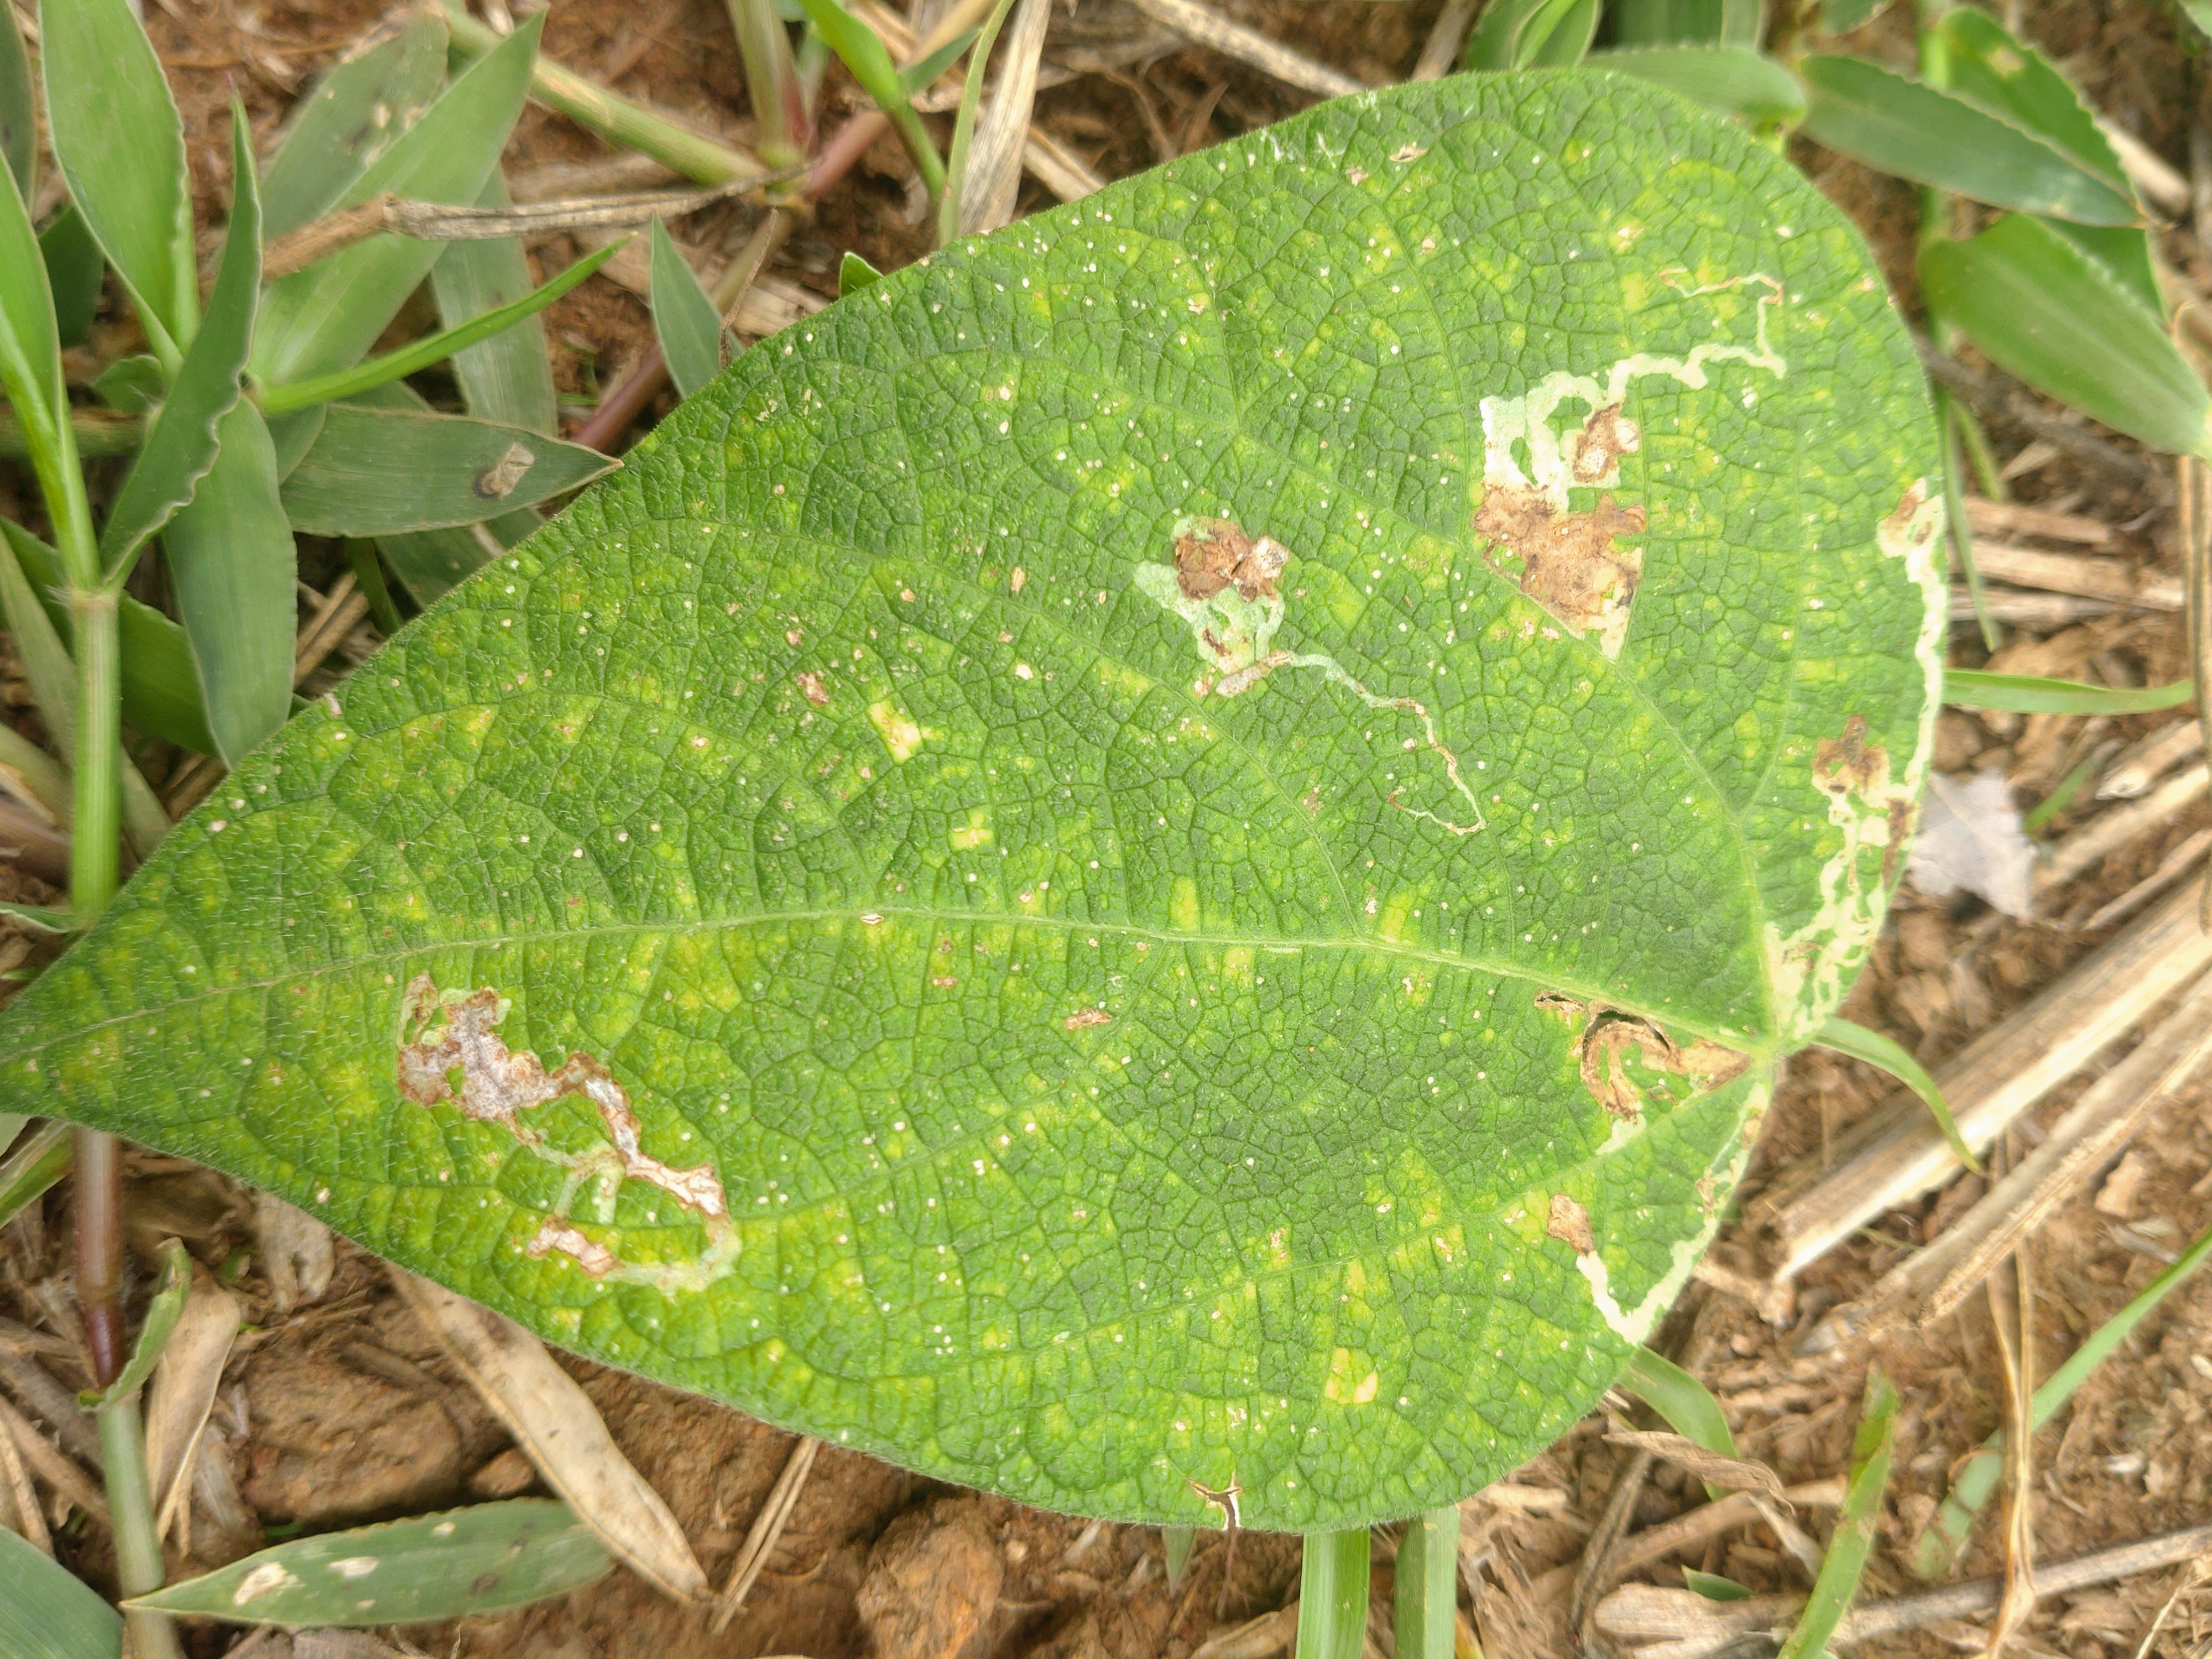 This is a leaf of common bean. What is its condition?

rust
